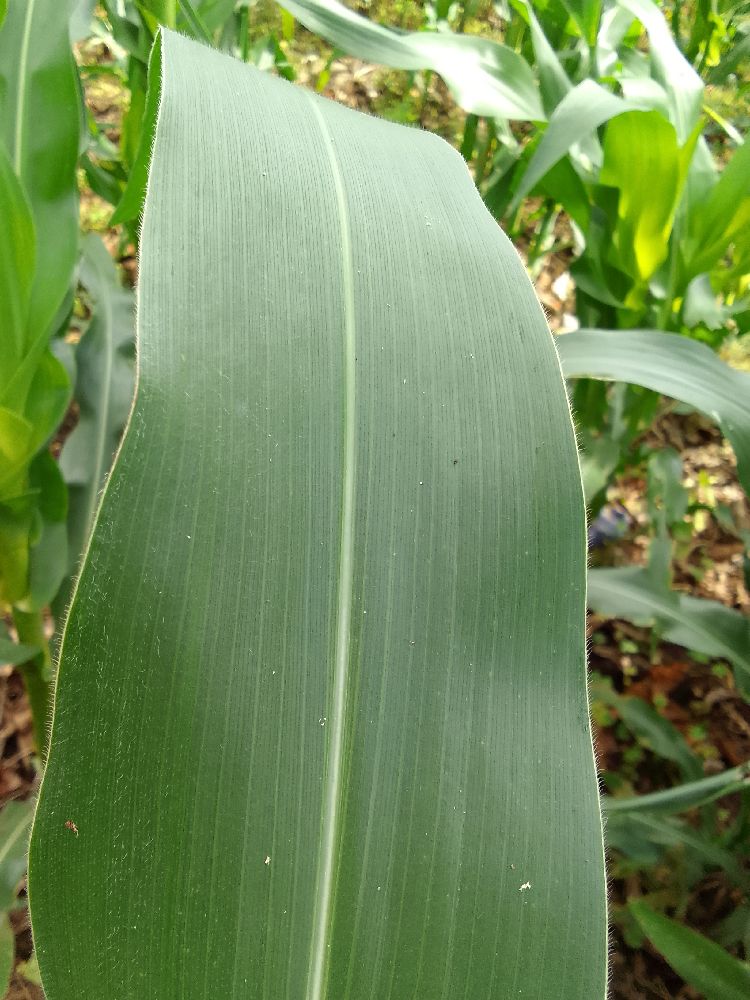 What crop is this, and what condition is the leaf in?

maize, healthy
